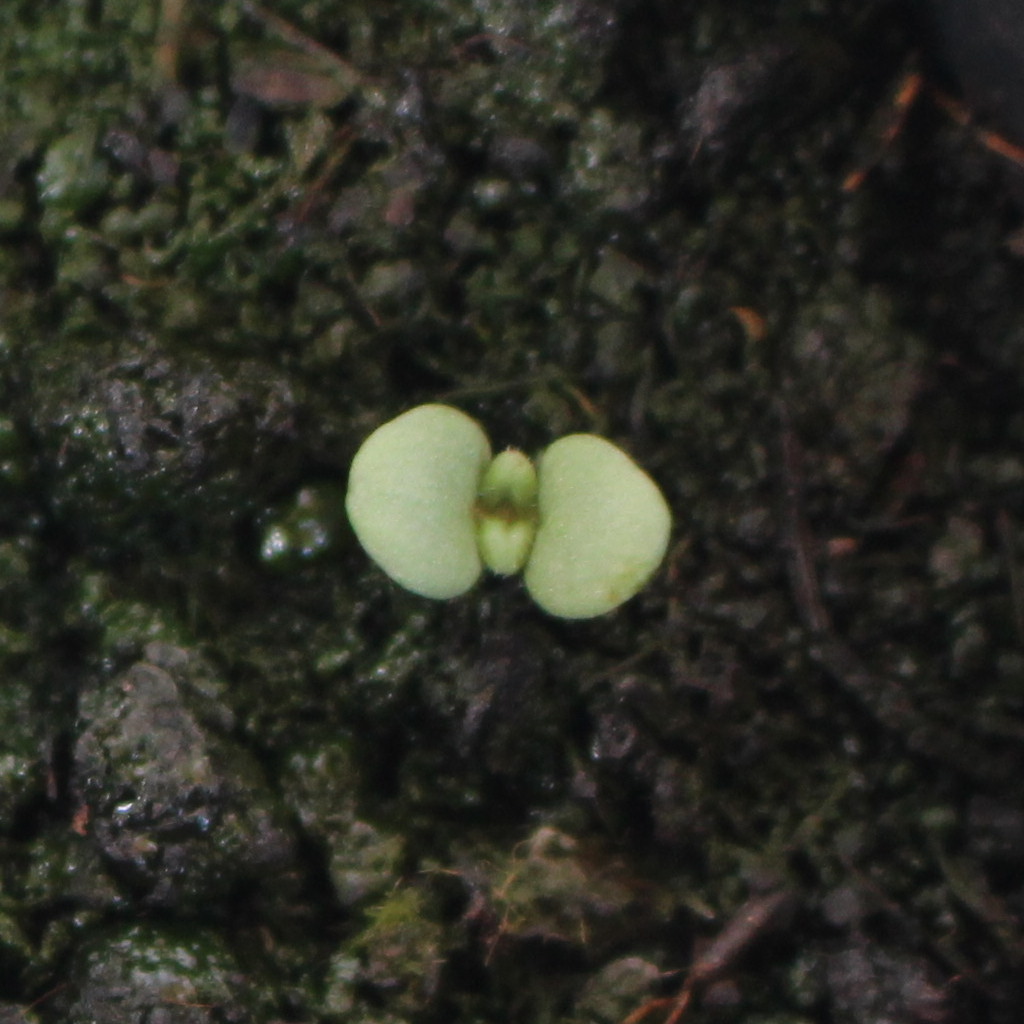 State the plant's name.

Veronica persica
